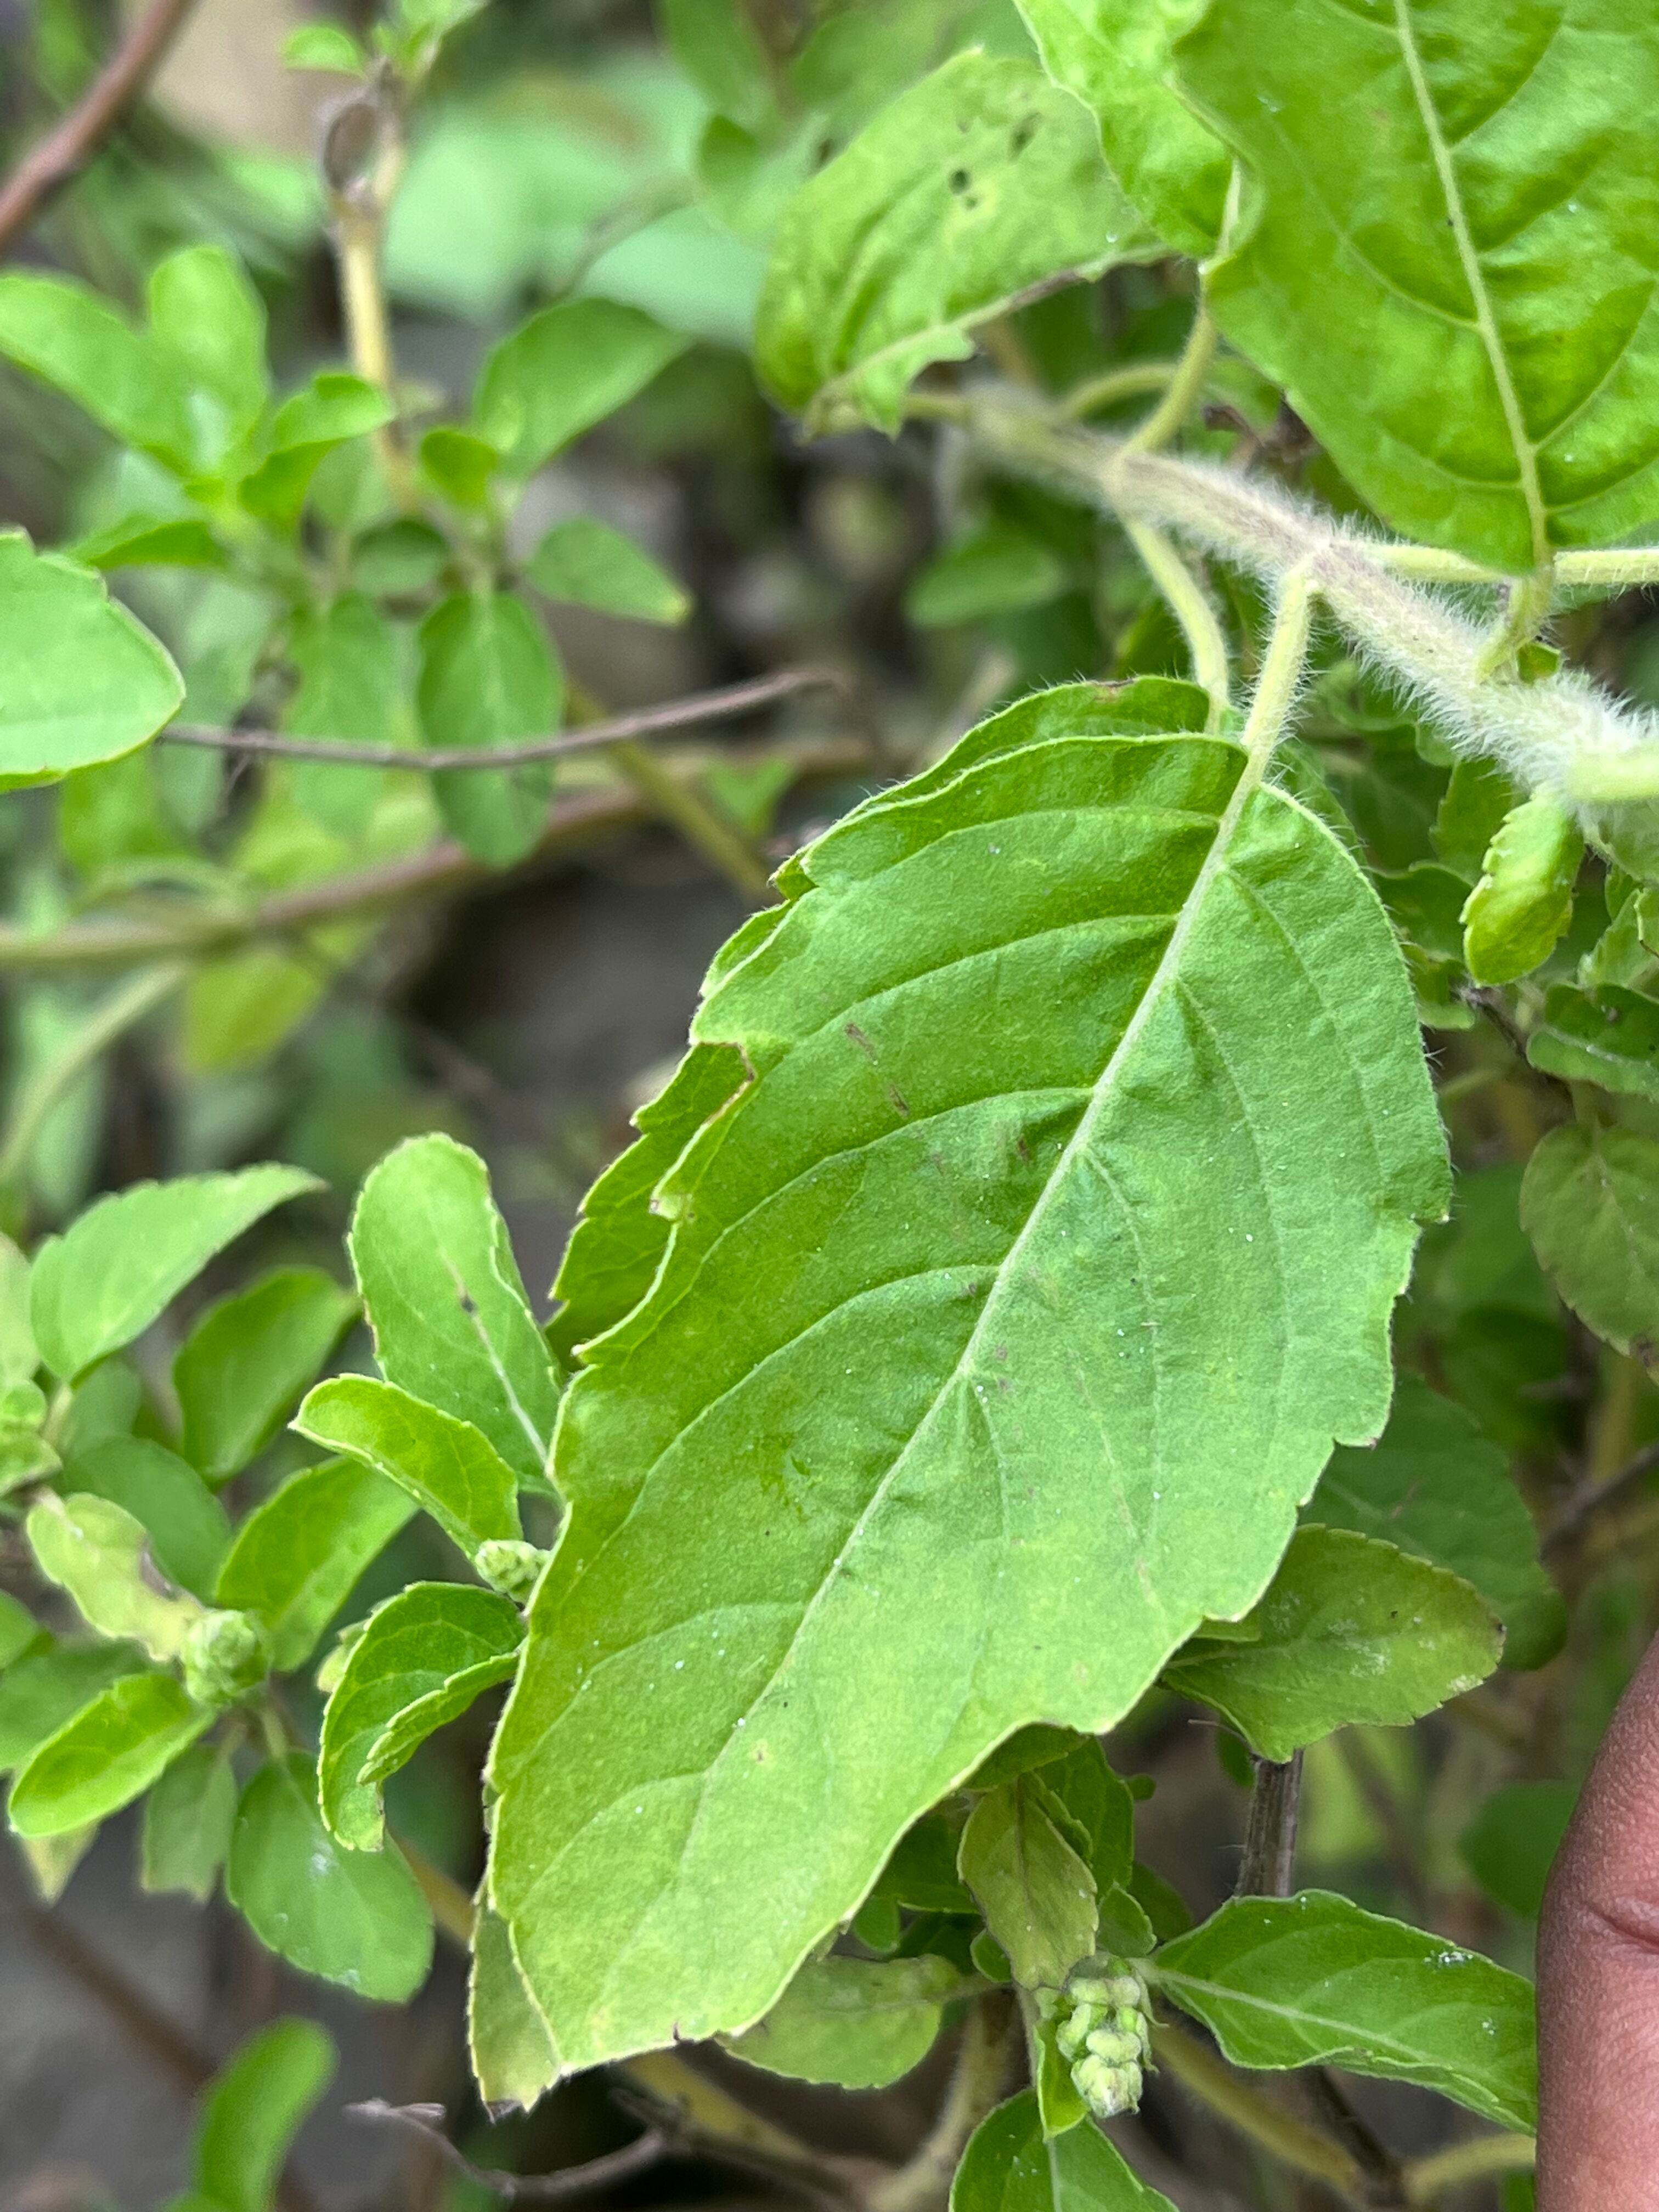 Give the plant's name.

tulshi
